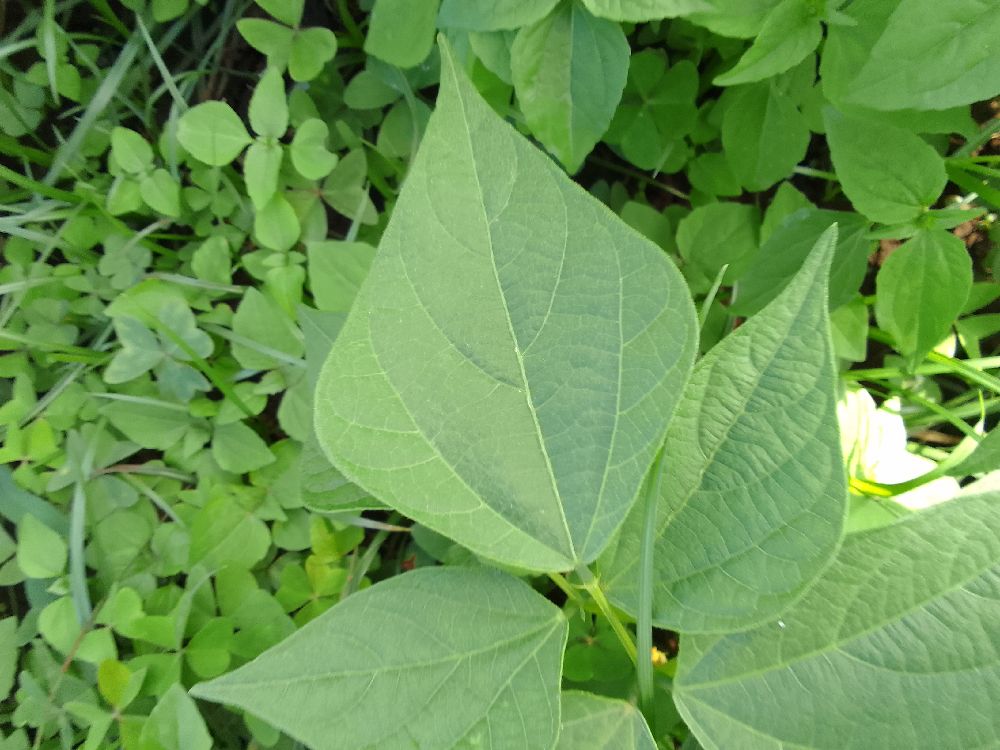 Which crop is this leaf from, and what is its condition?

common bean, healthy
